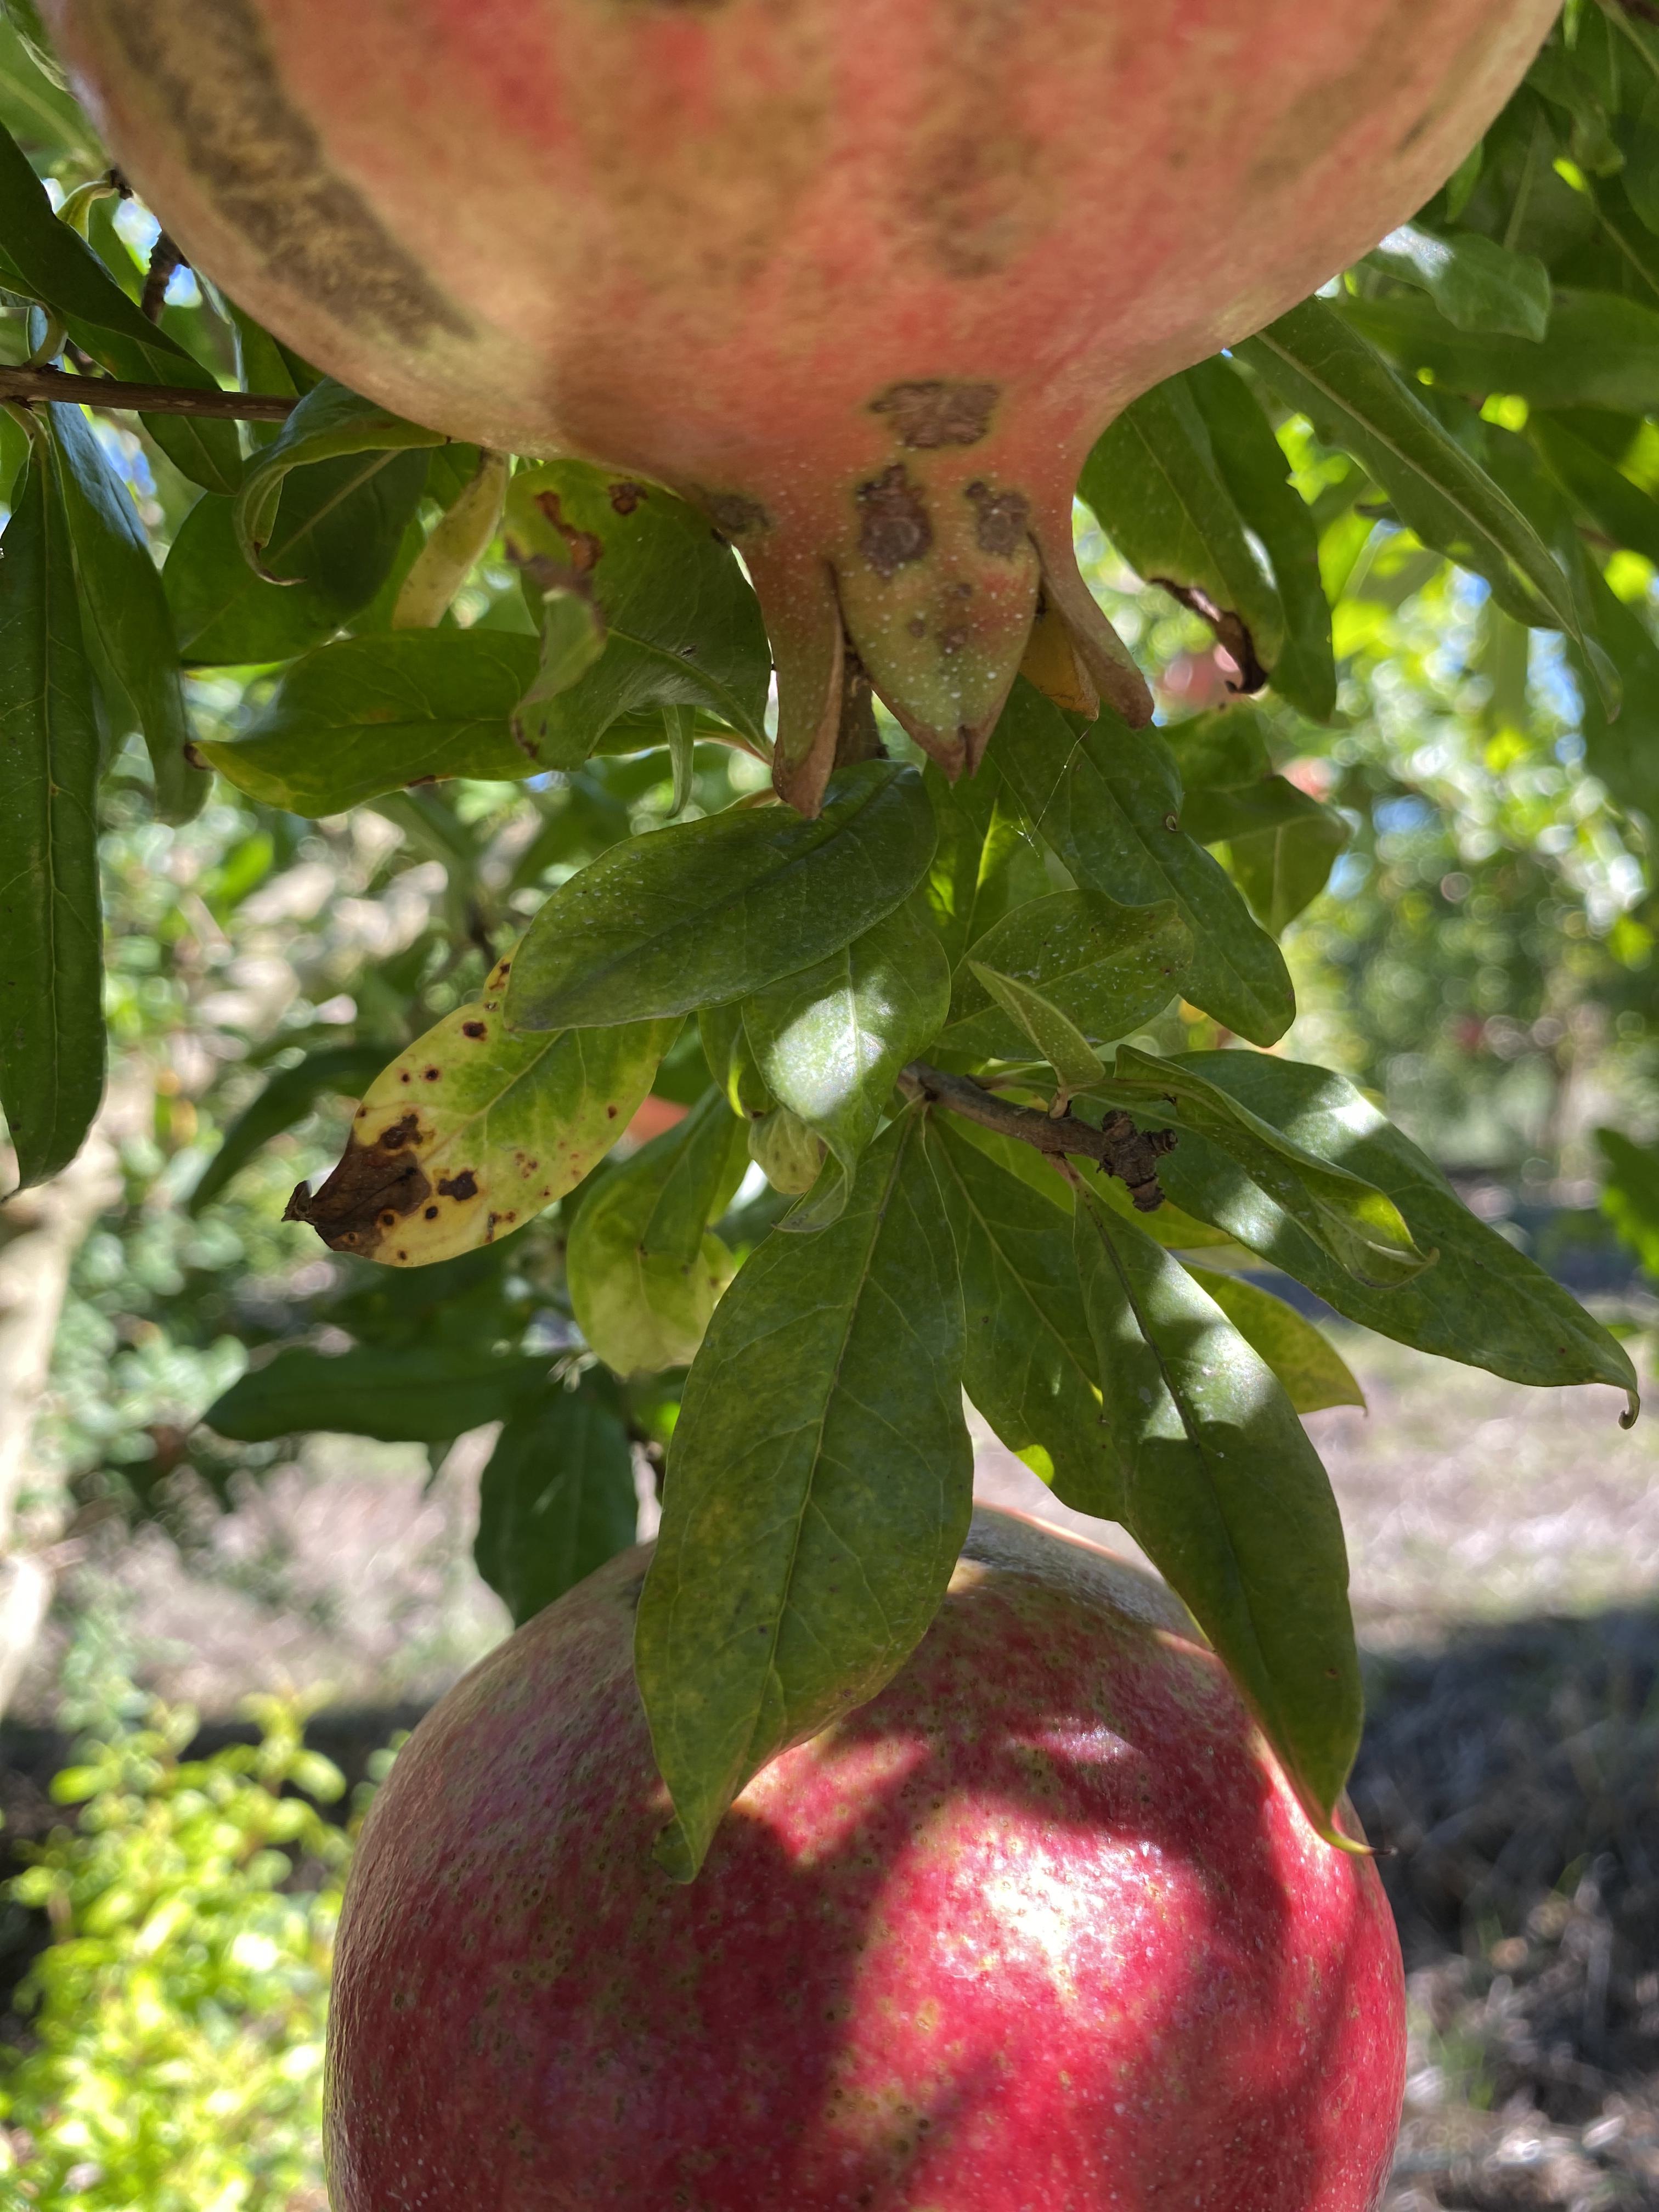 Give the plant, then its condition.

pomegranate, drought
